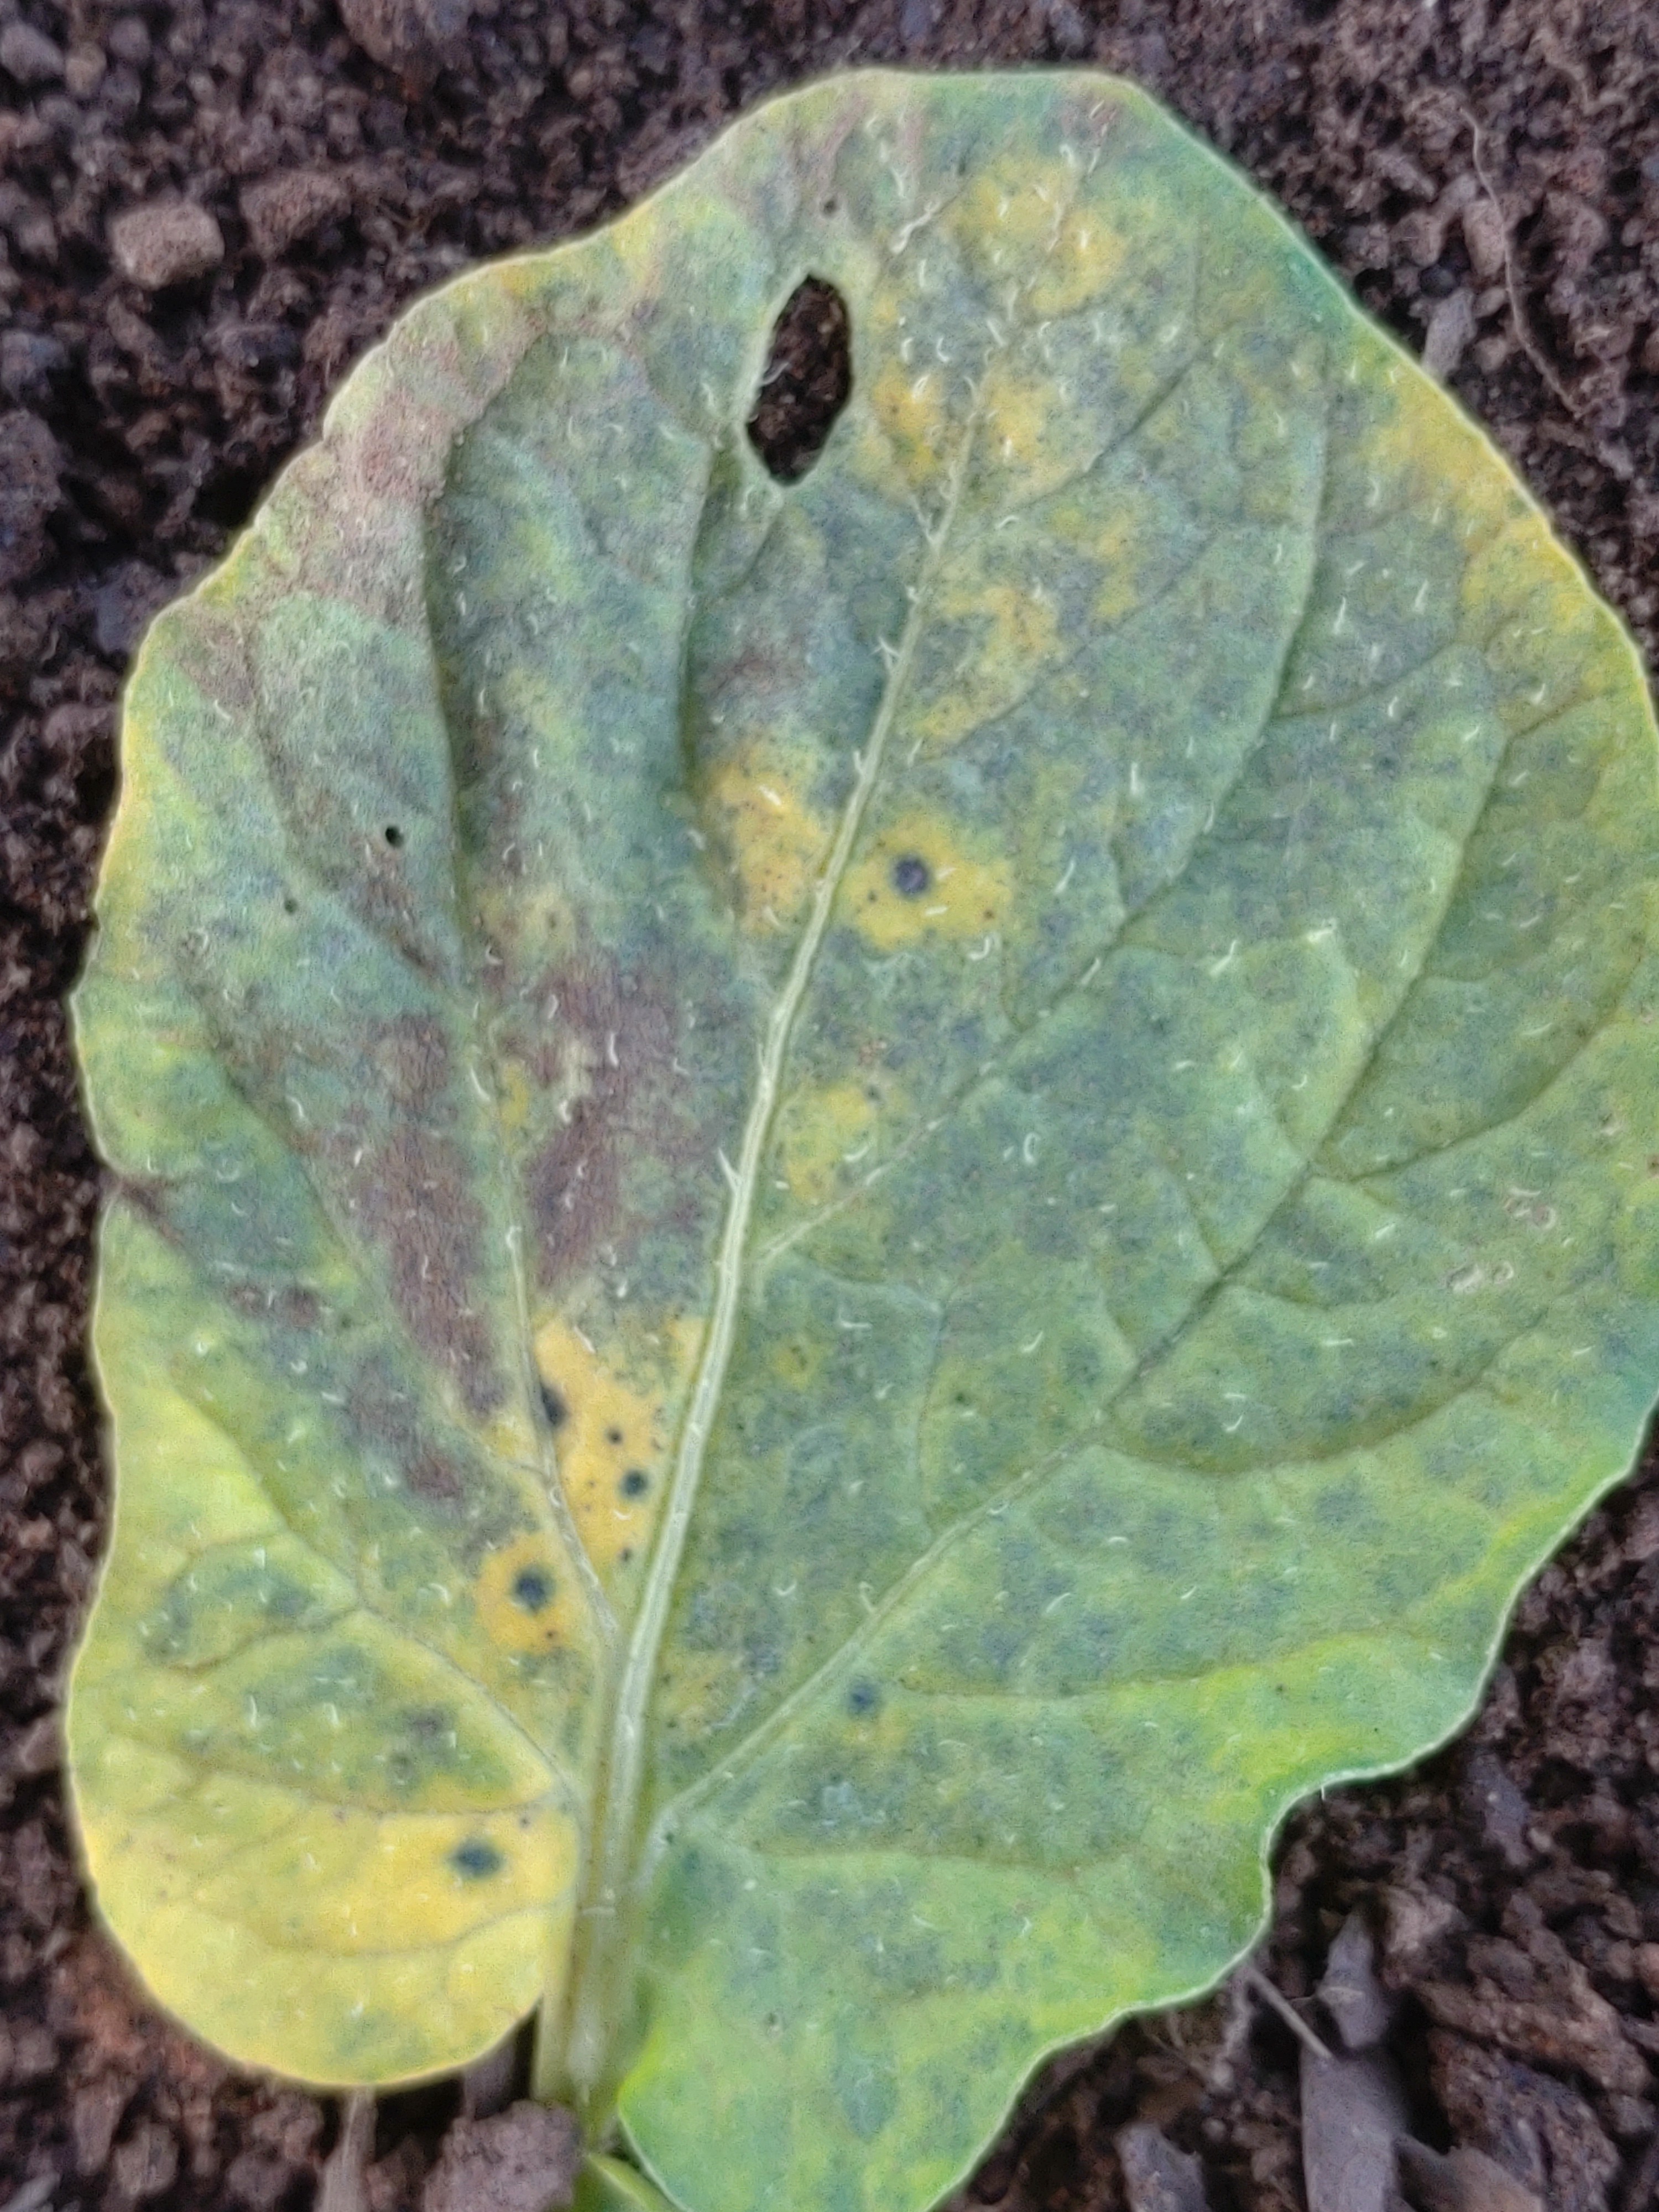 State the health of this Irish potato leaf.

late blight
